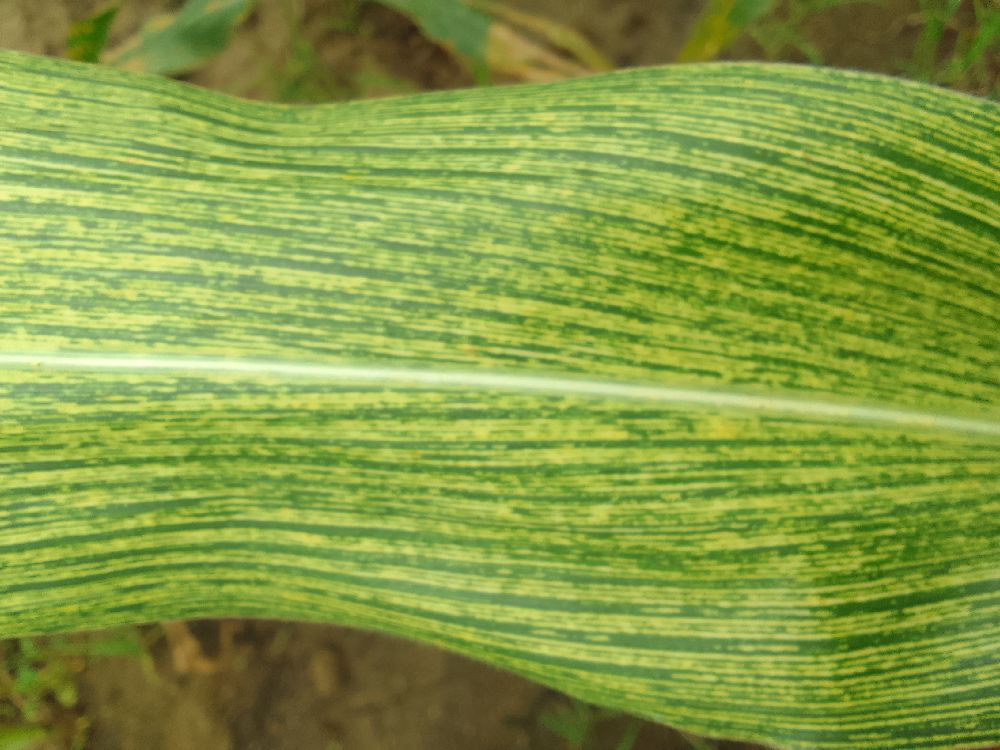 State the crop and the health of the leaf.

maize, maize streak virus
